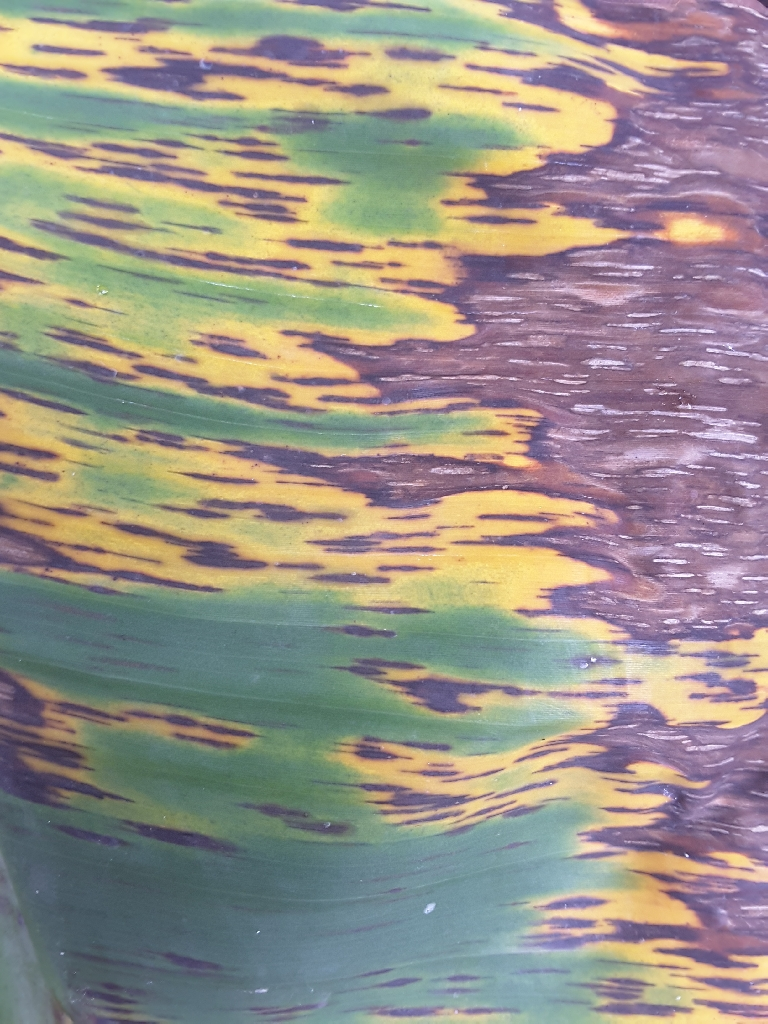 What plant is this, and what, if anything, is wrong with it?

banana, black sigatoka
